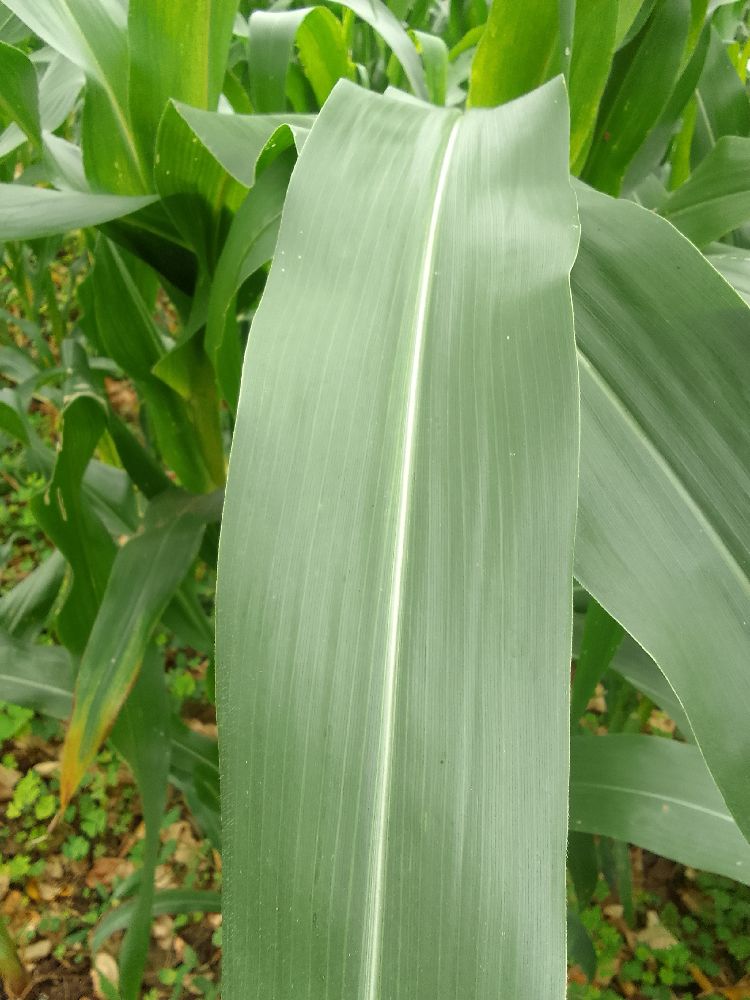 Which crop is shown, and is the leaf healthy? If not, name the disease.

maize, healthy
